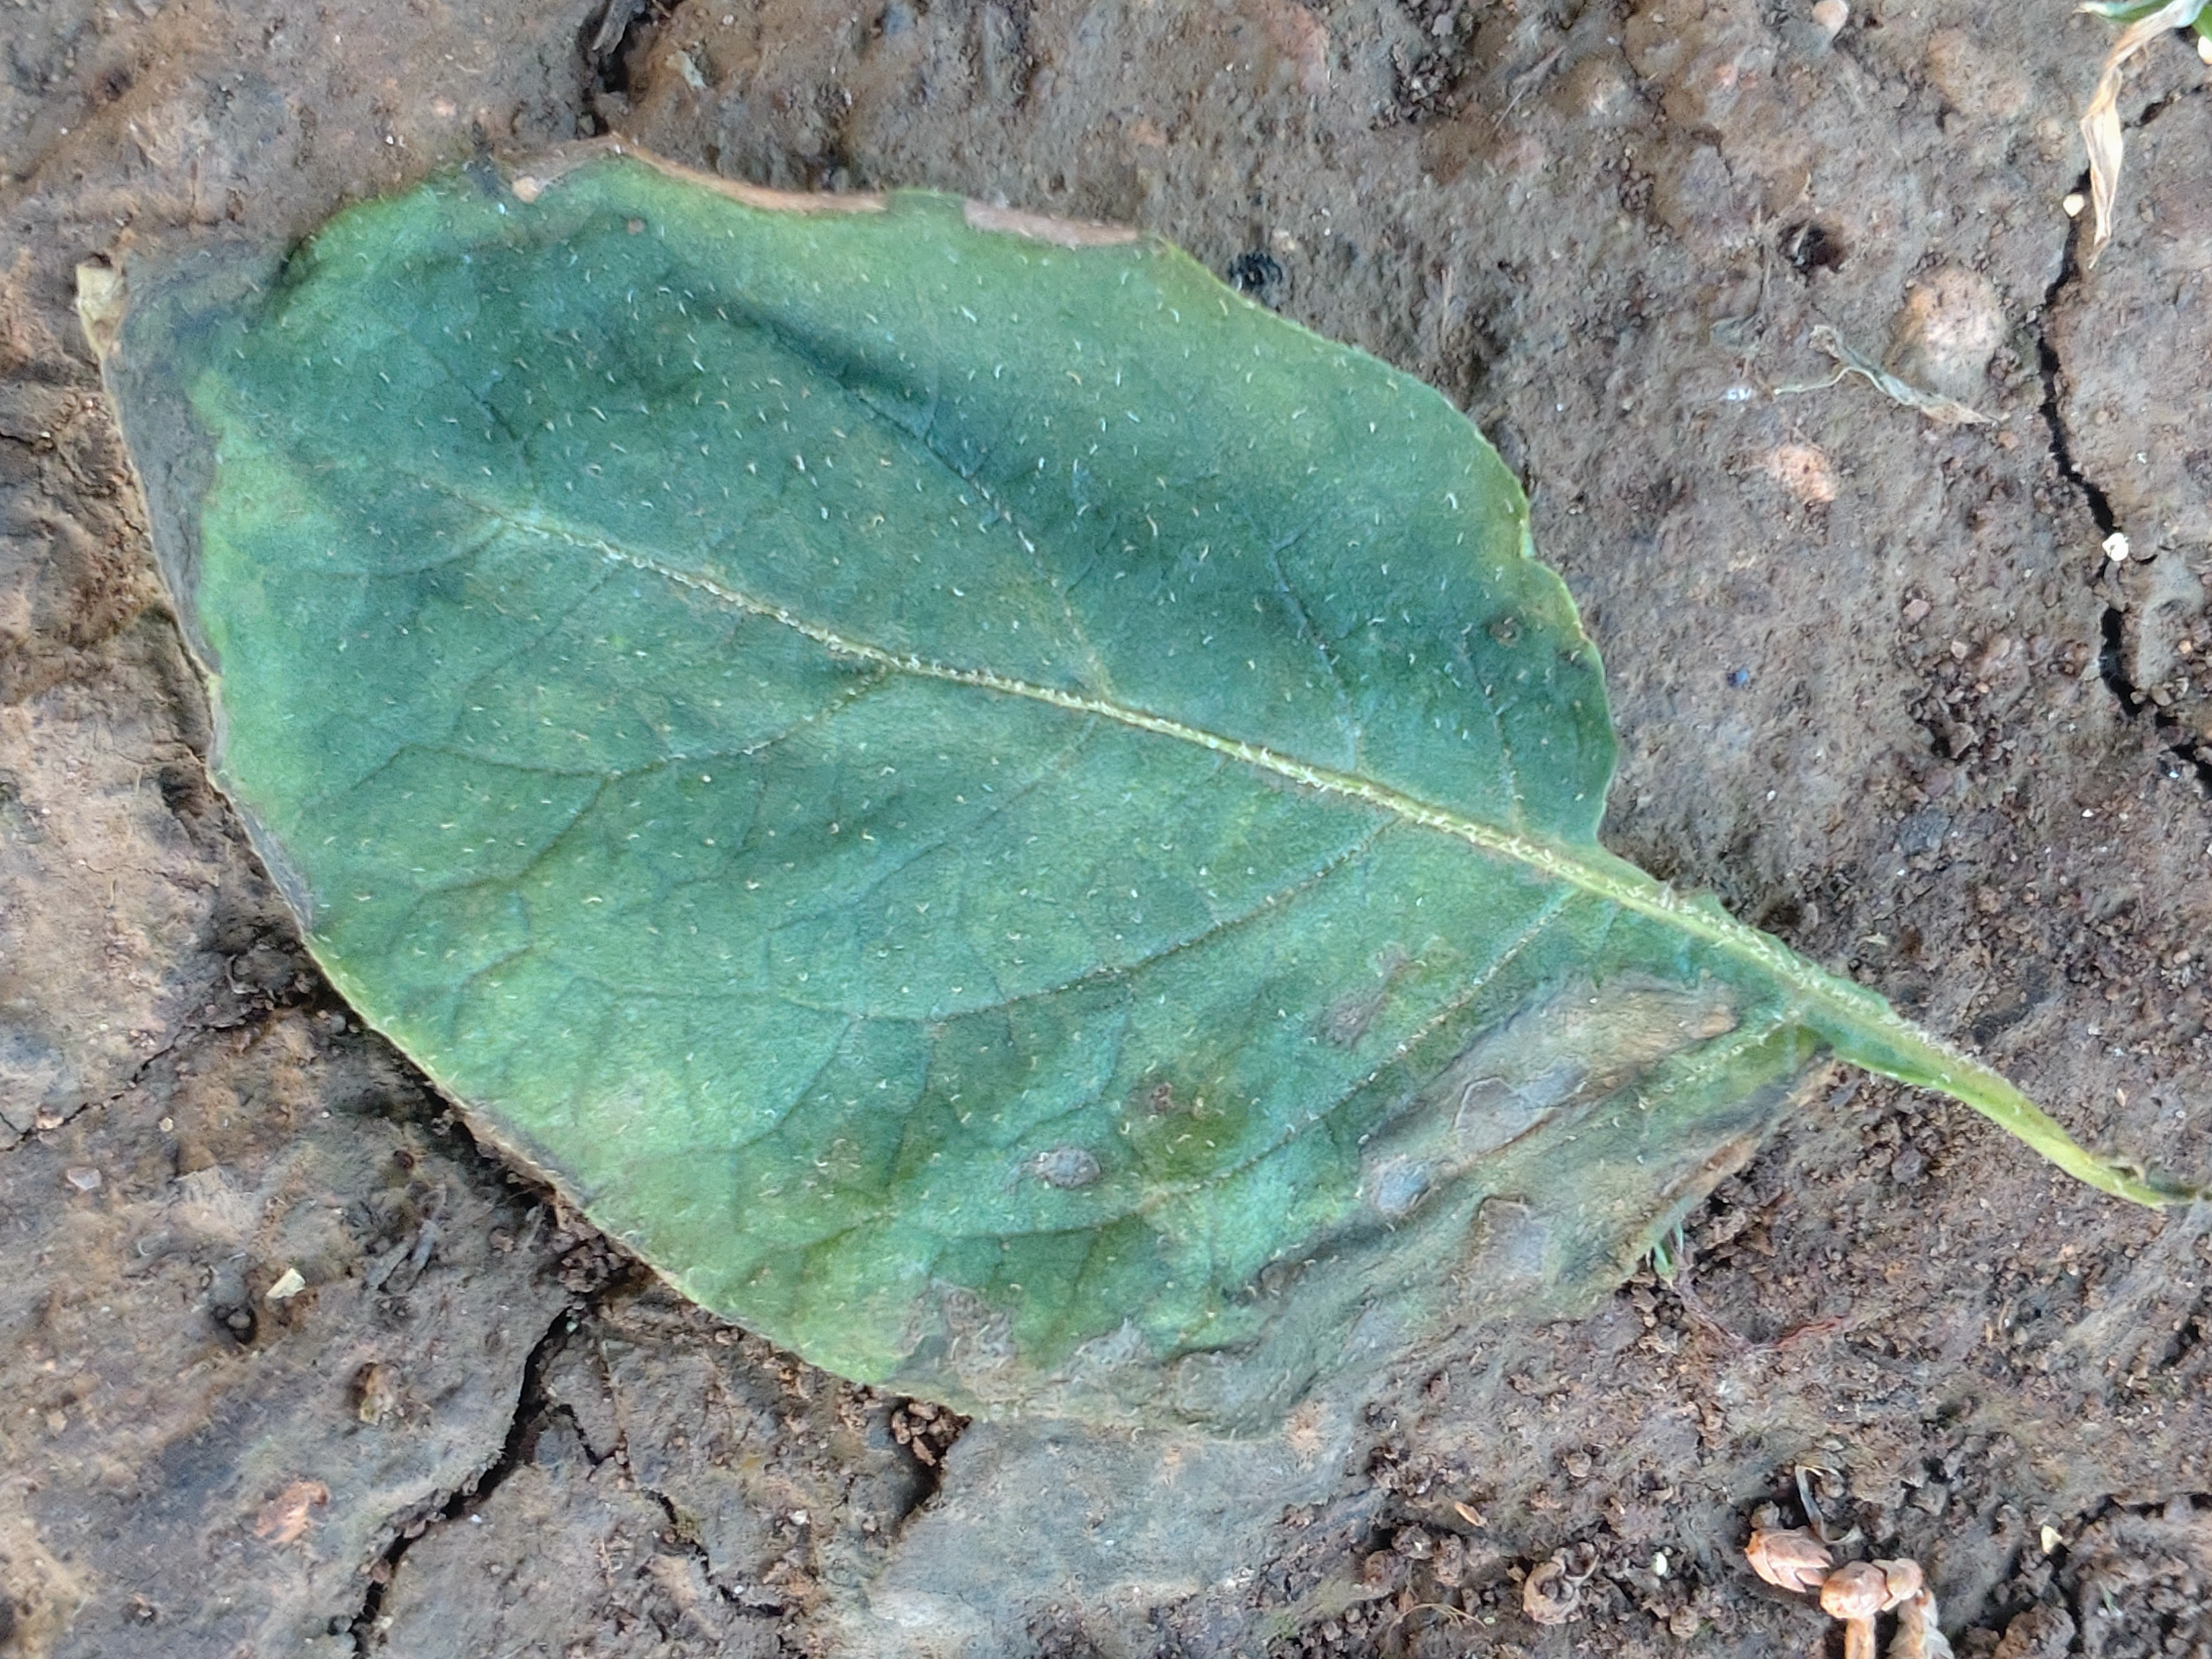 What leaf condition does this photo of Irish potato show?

early blight
